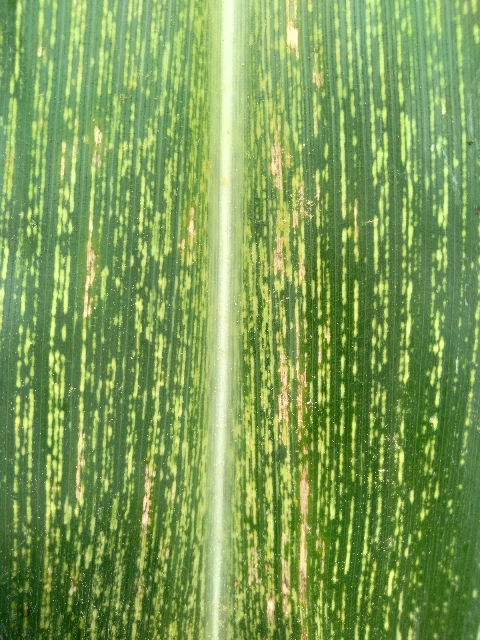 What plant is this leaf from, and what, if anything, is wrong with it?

maize, maize streak virus
